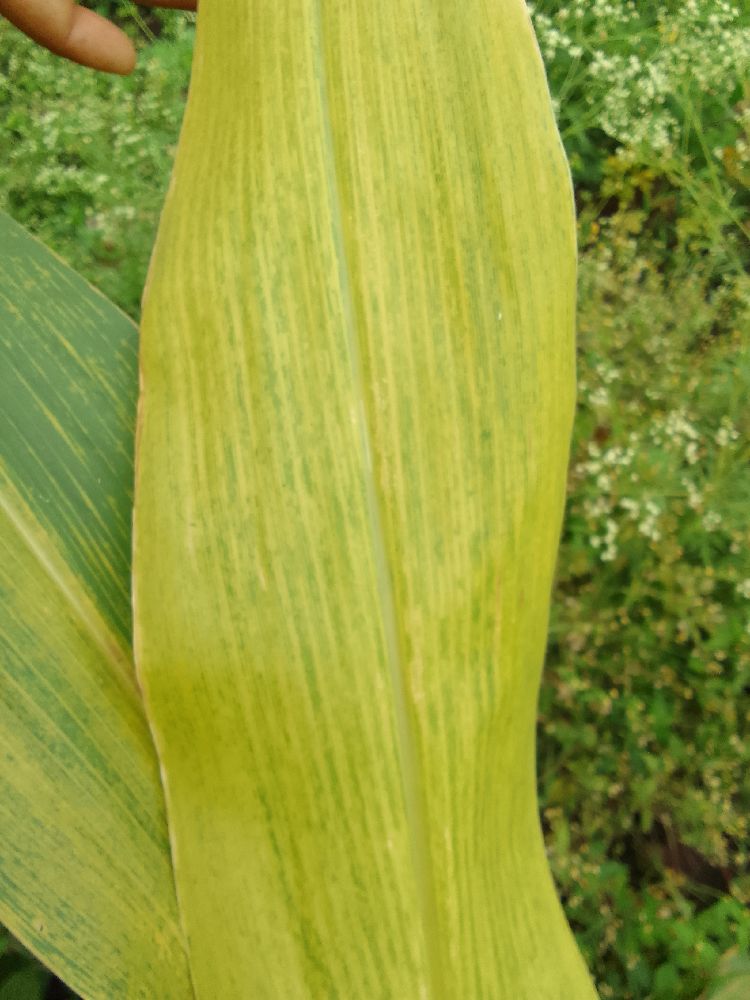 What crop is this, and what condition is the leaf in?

maize, maize lethal necrosis
